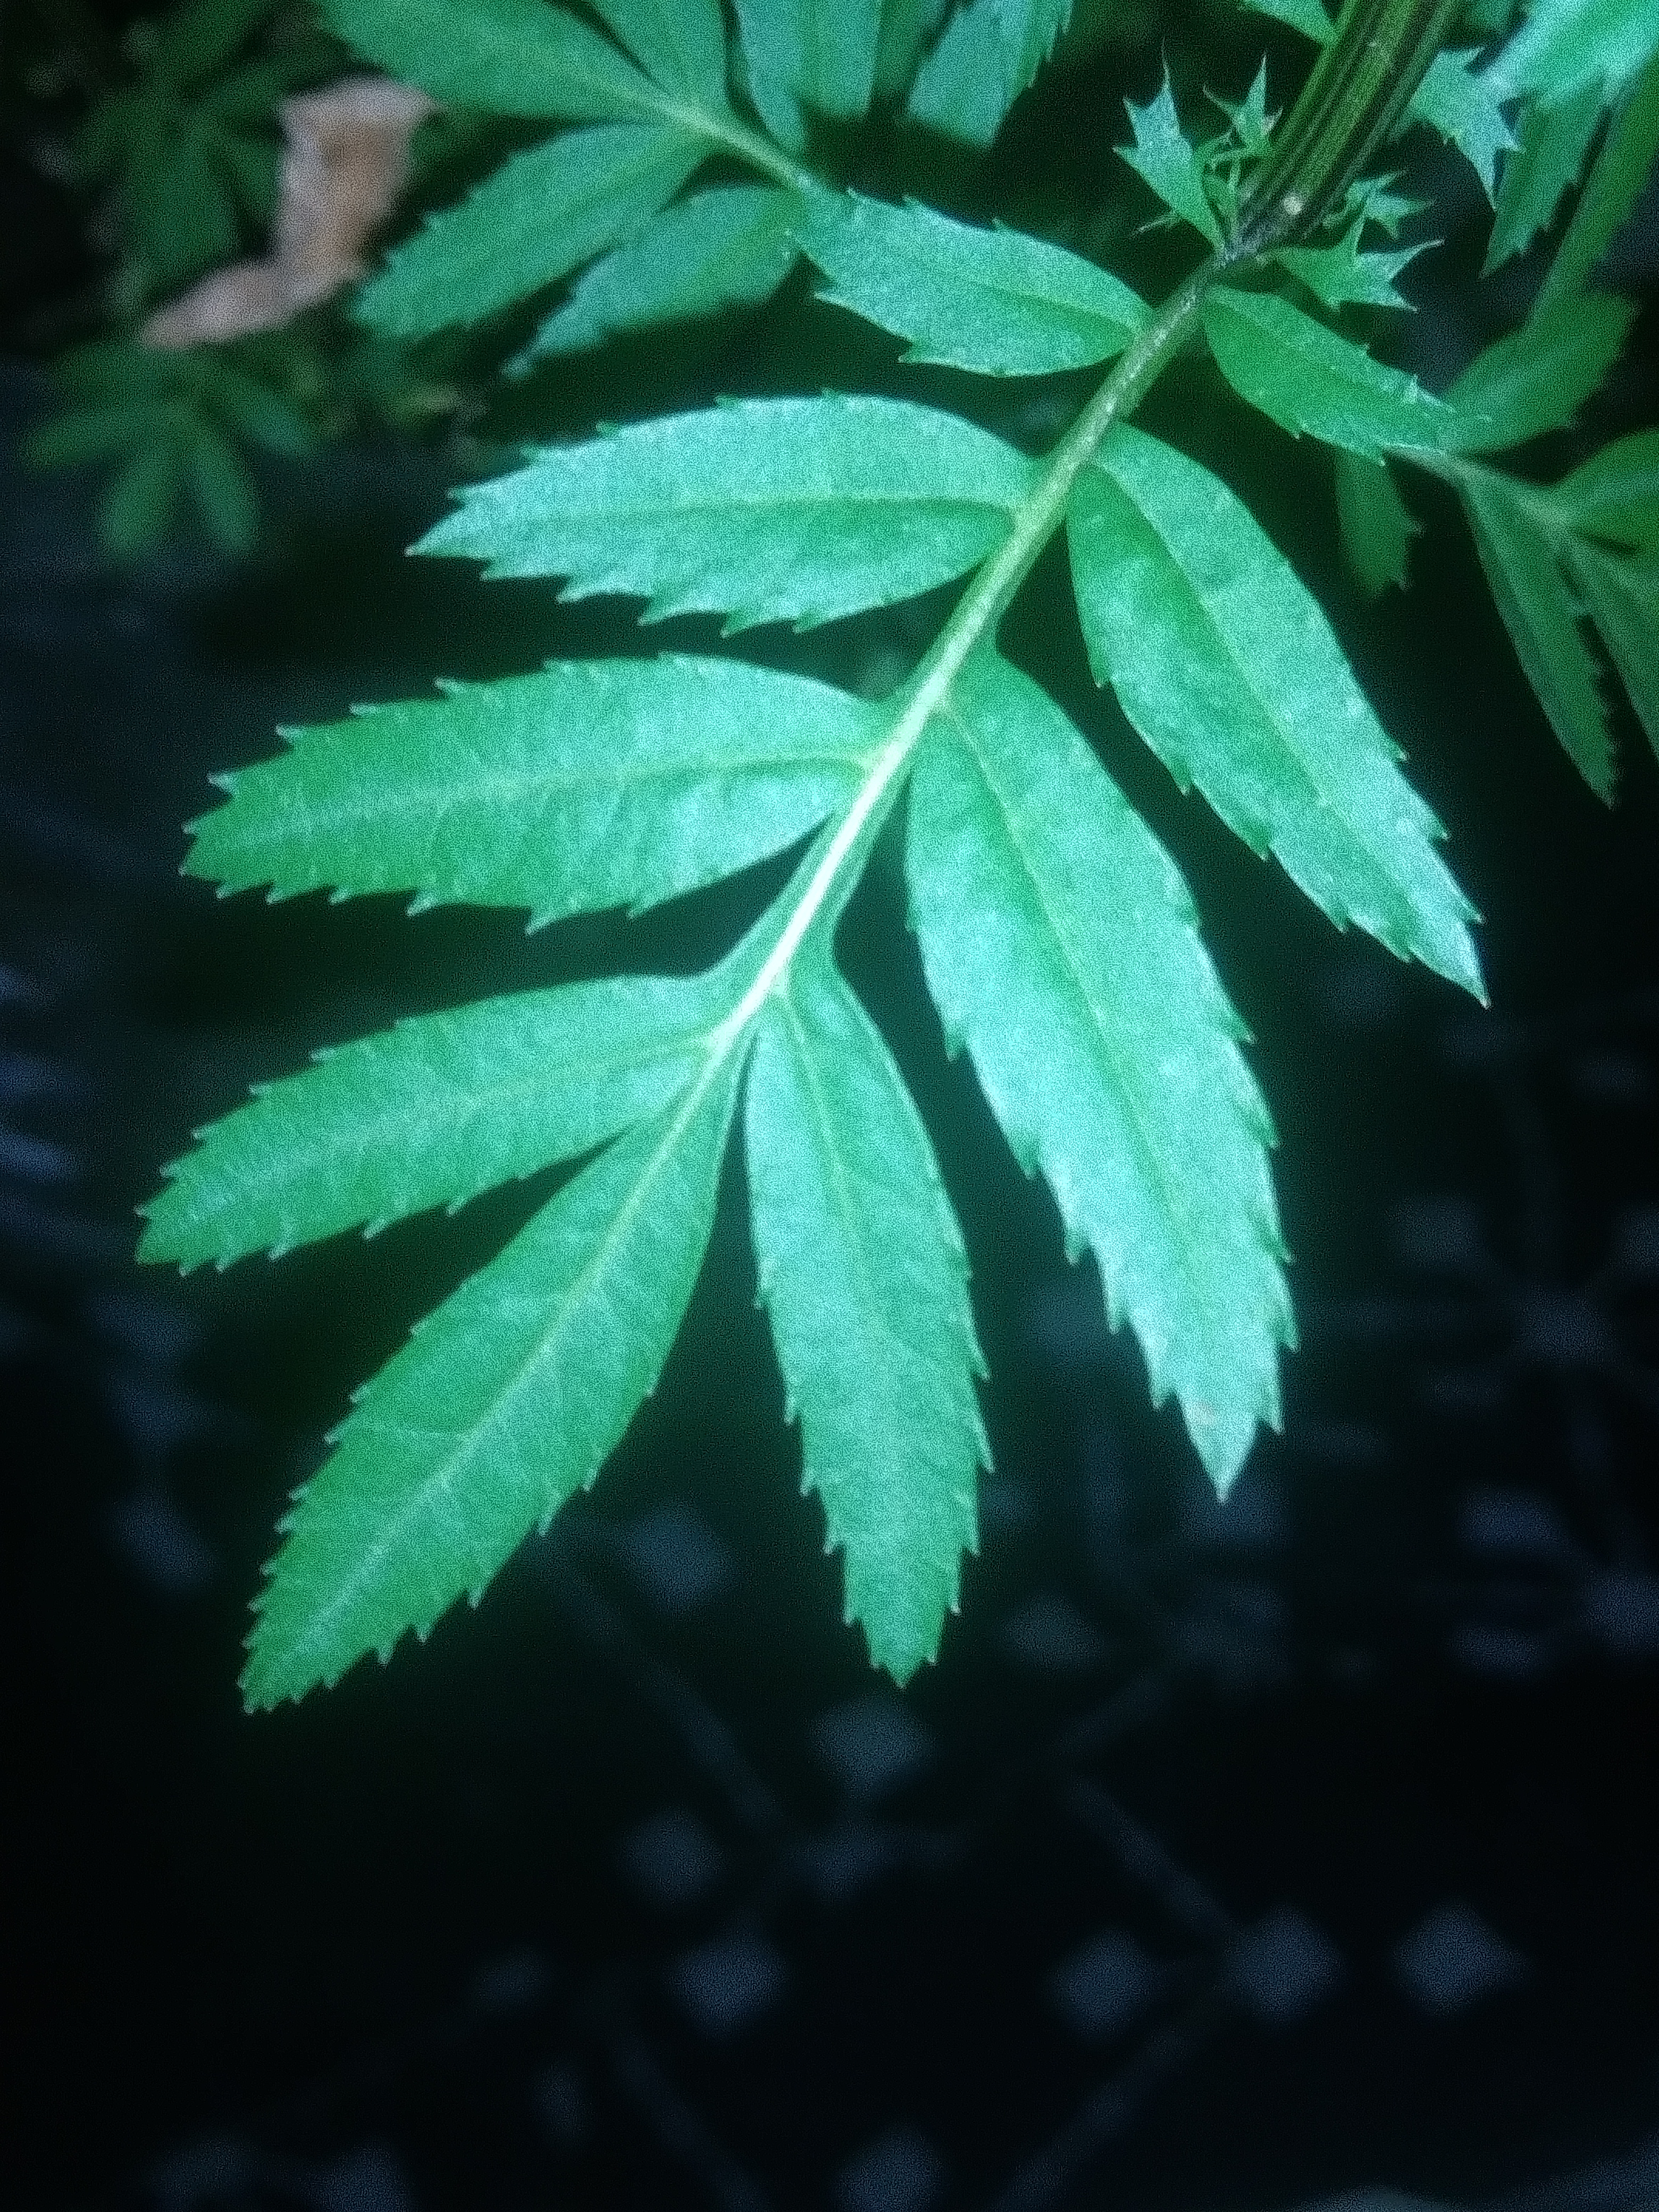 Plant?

marigold
